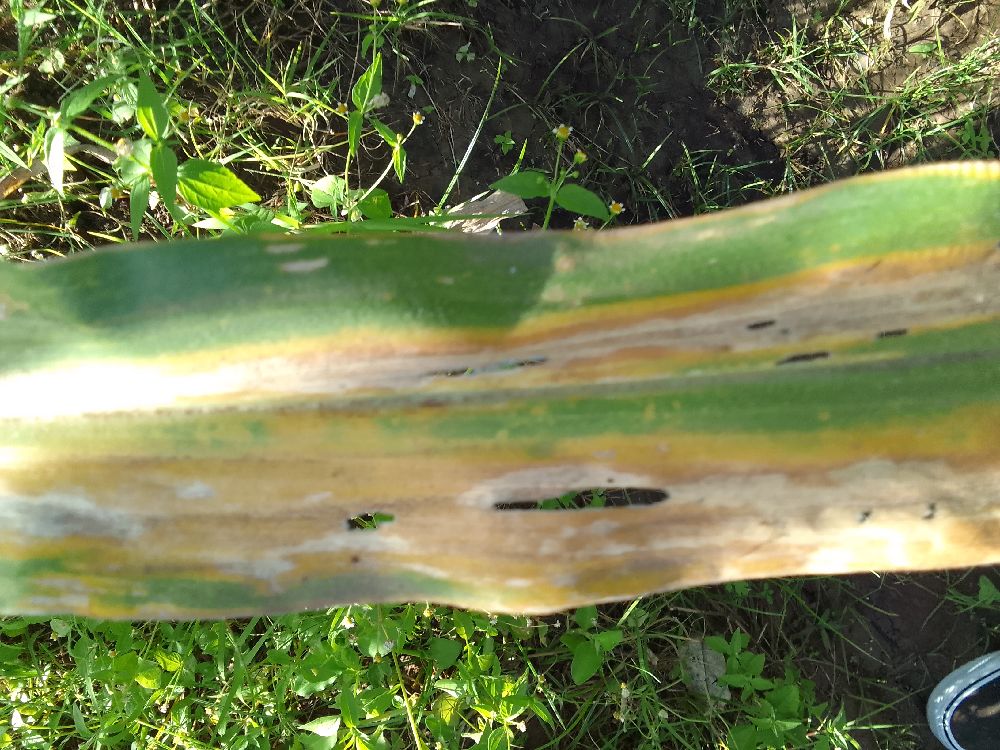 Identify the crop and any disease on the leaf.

maize, maize lethal necrosis
